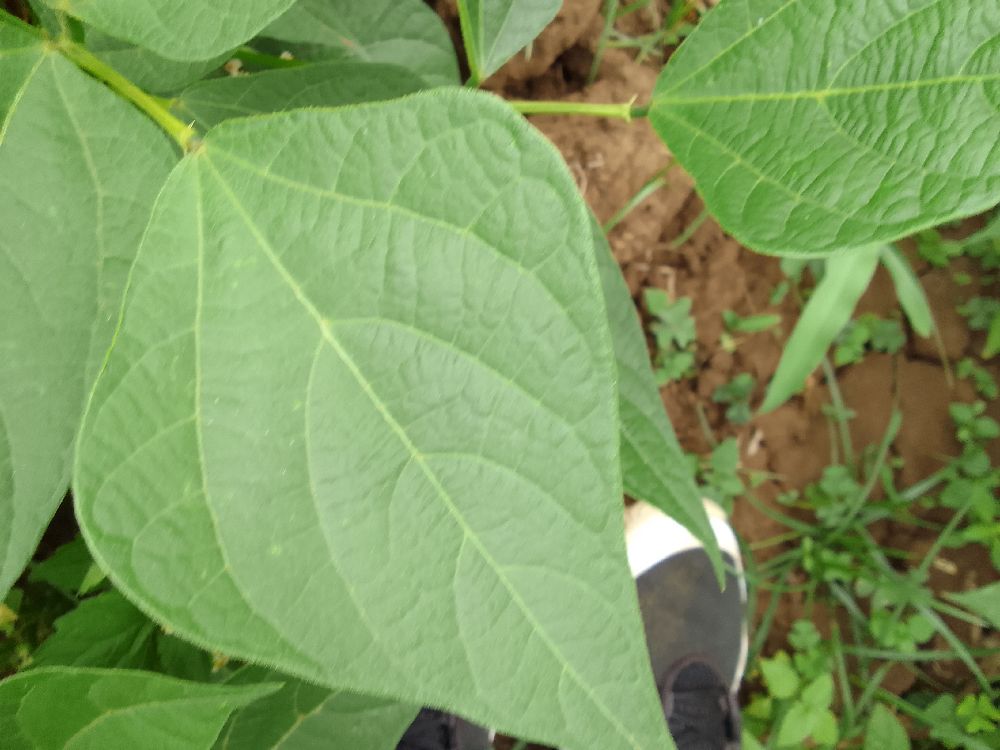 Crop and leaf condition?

common bean, healthy
